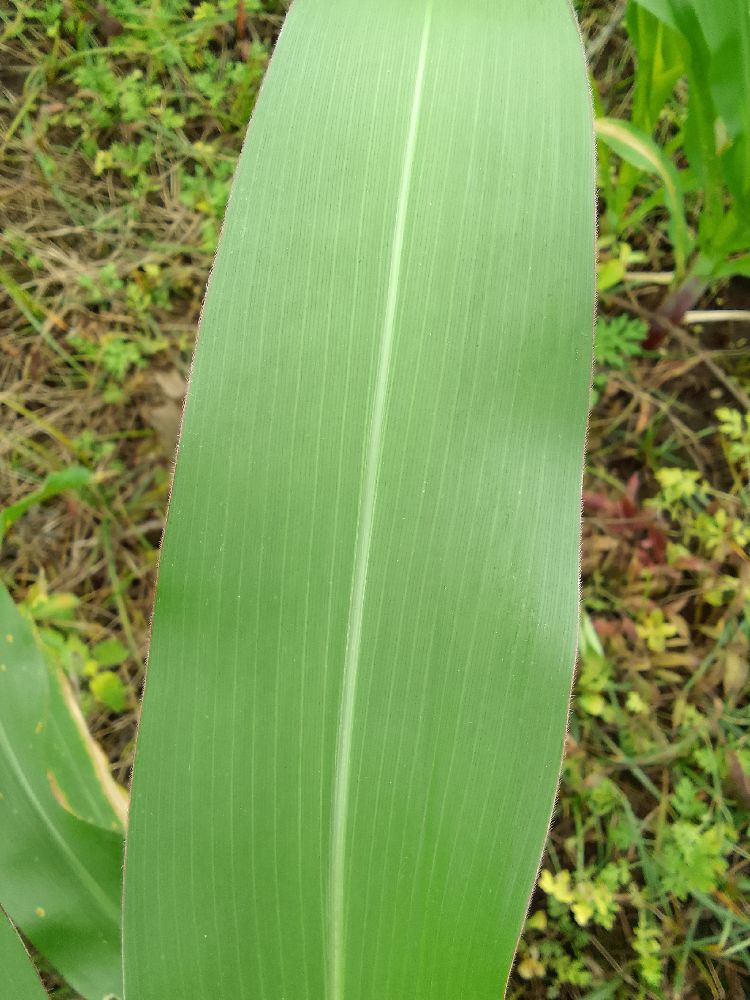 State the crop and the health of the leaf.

maize, healthy
